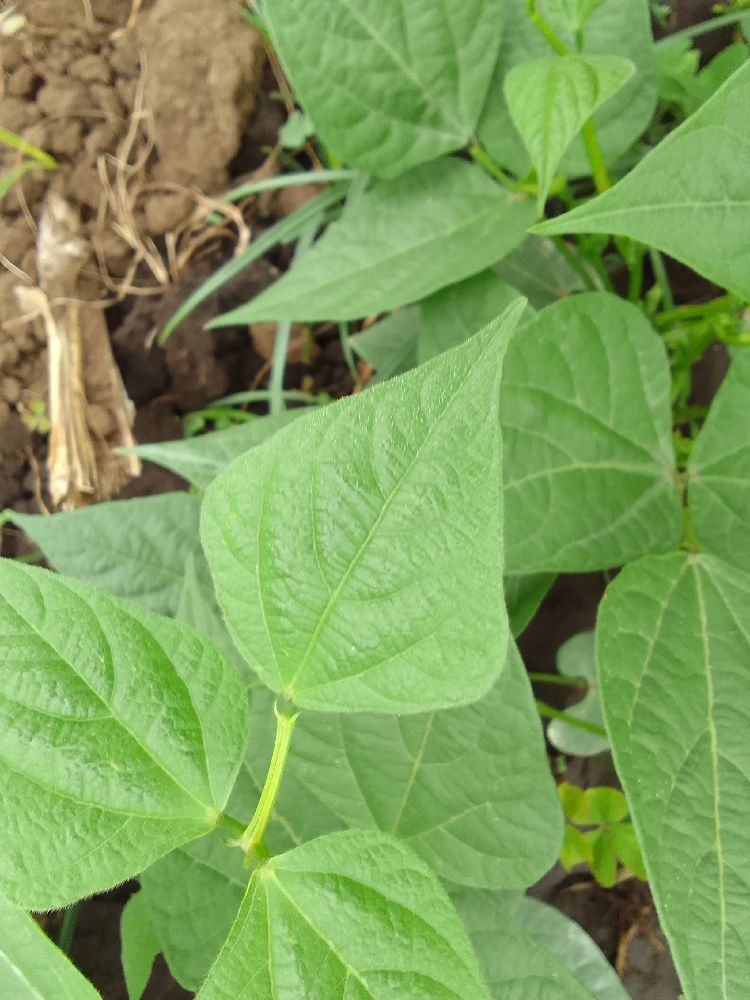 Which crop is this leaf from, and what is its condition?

common bean, healthy
